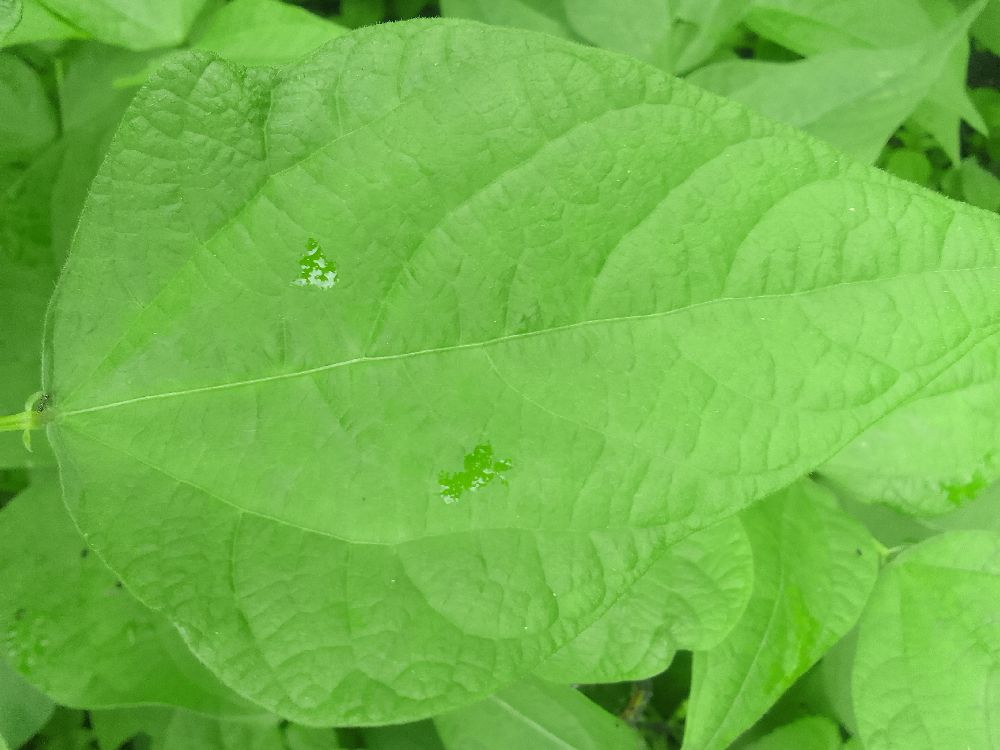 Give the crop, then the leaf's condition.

common bean, healthy
